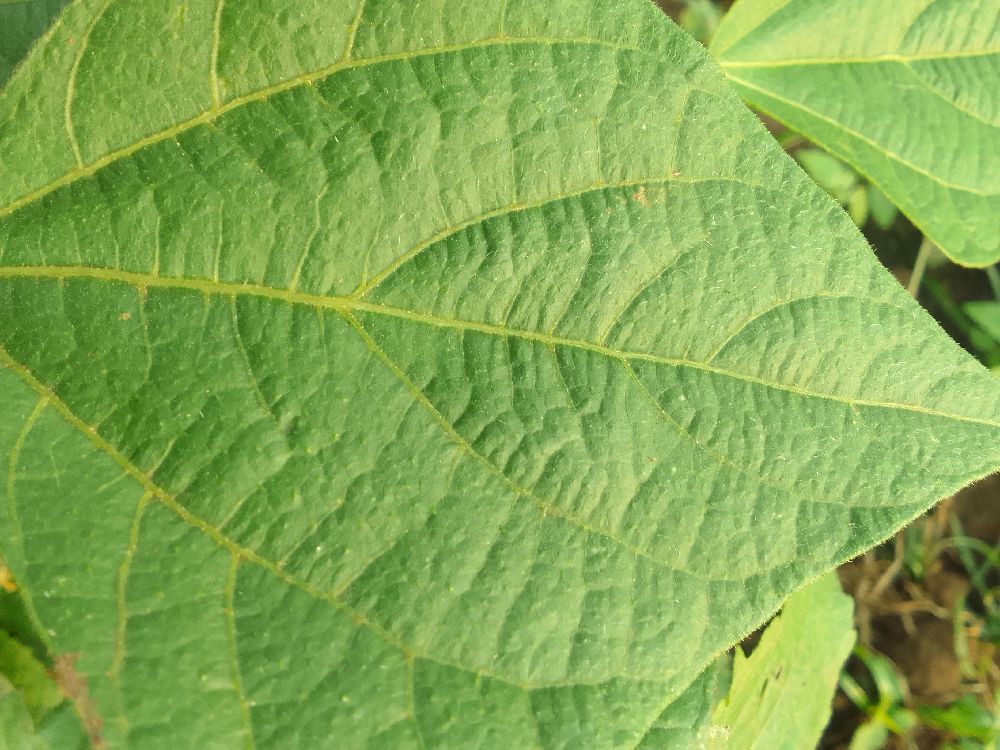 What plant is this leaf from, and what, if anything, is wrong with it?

common bean, healthy
